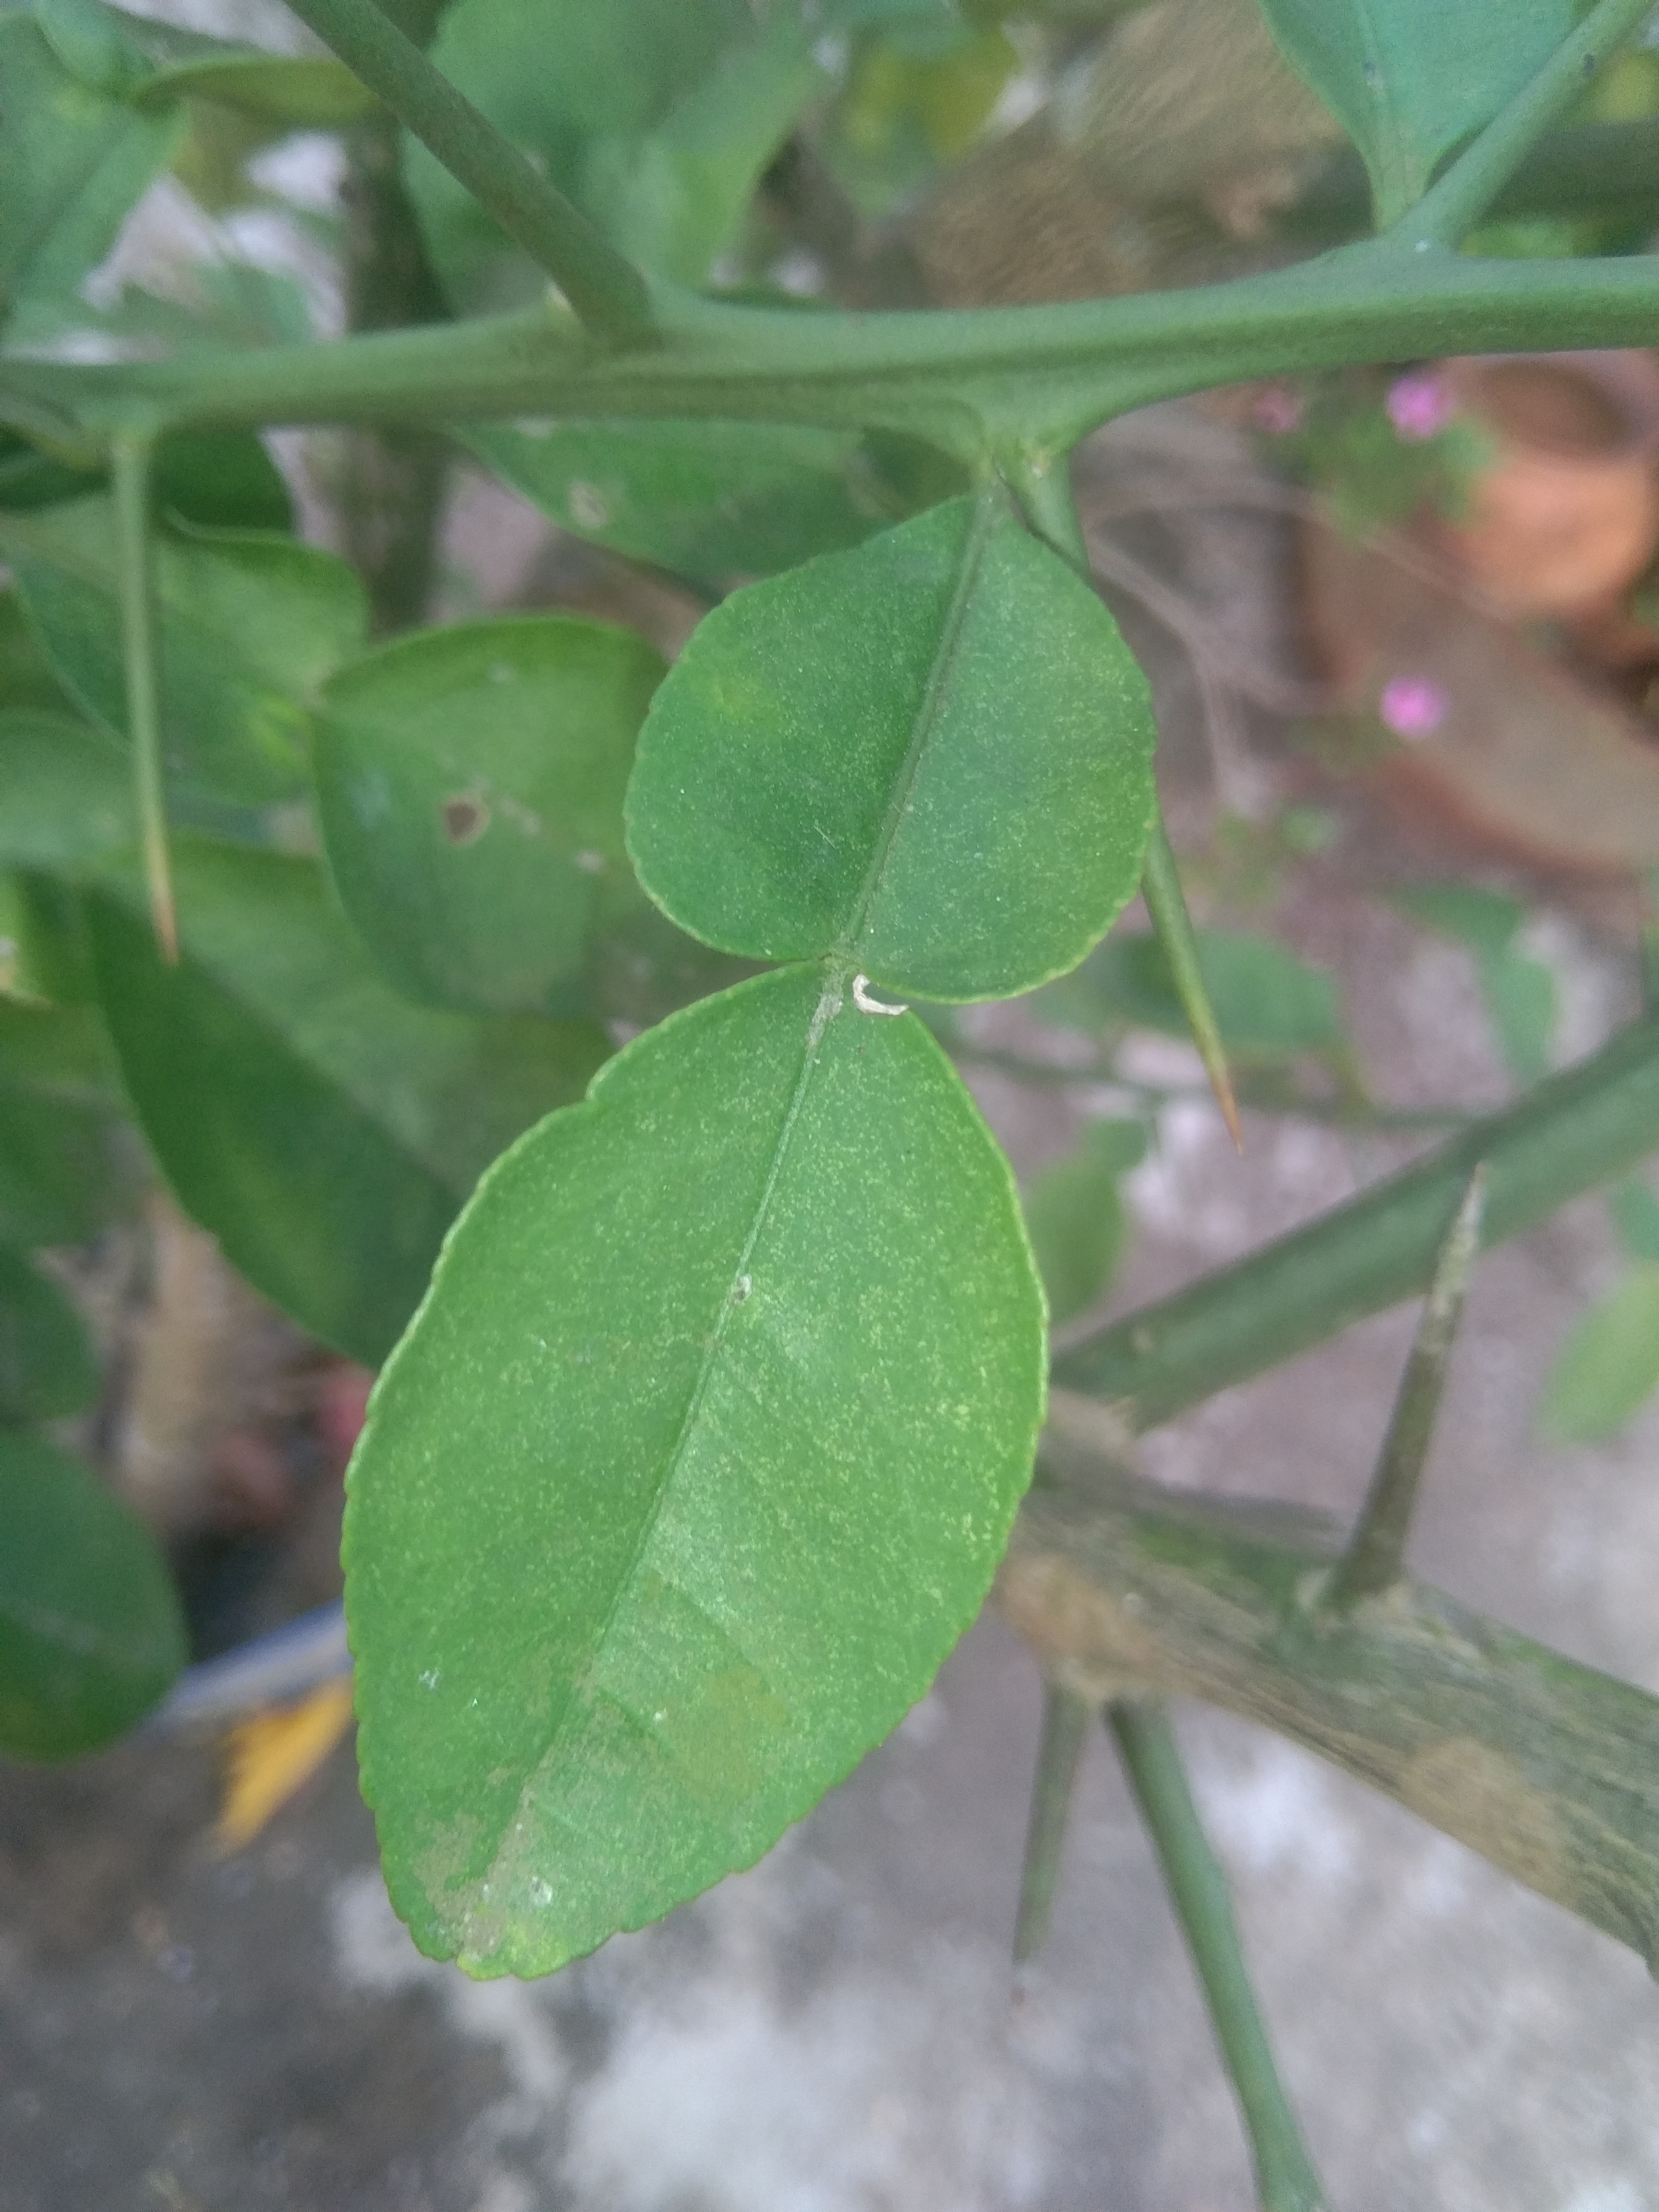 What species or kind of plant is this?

lemon
